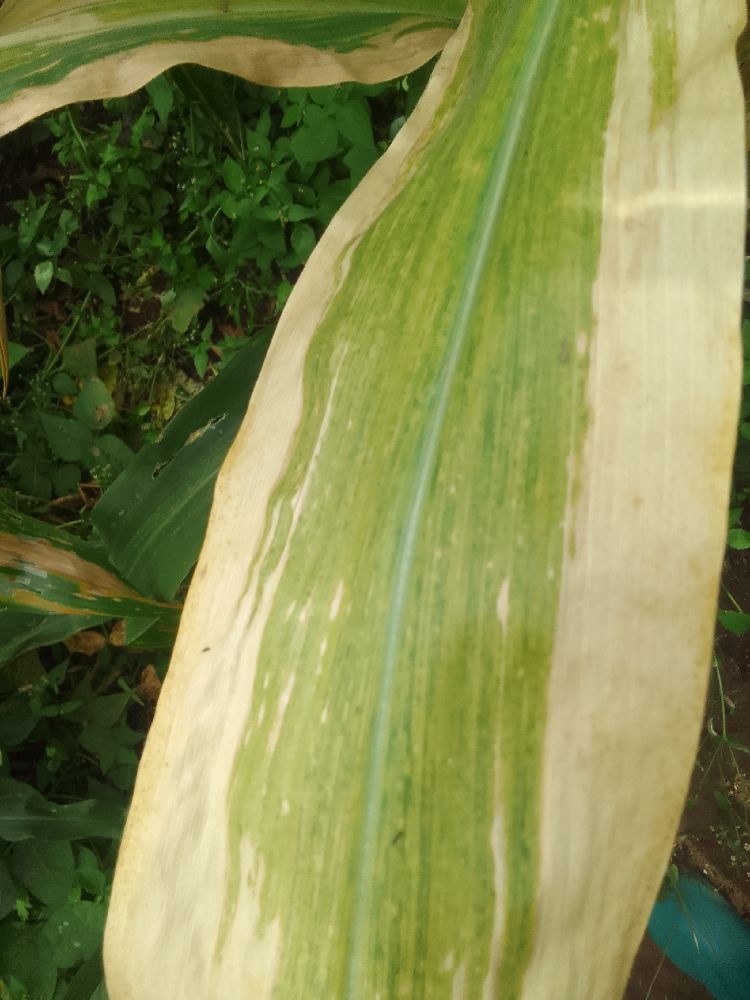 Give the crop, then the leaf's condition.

maize, maize lethal necrosis
